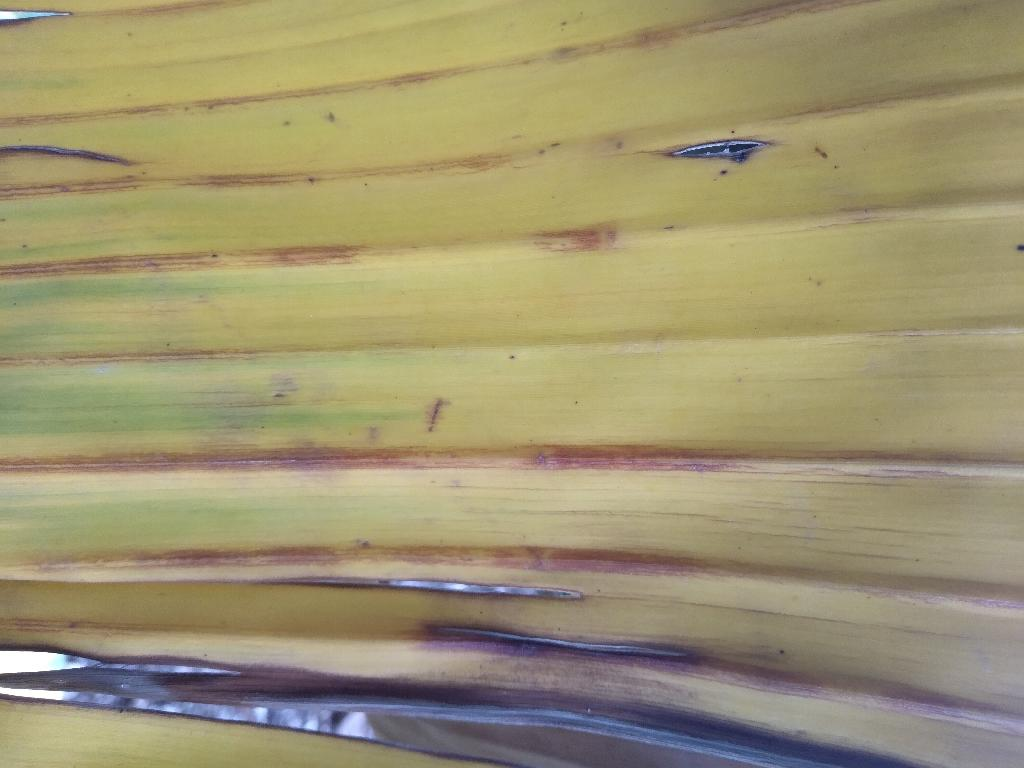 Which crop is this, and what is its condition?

banana, fusarium wilt race 1
